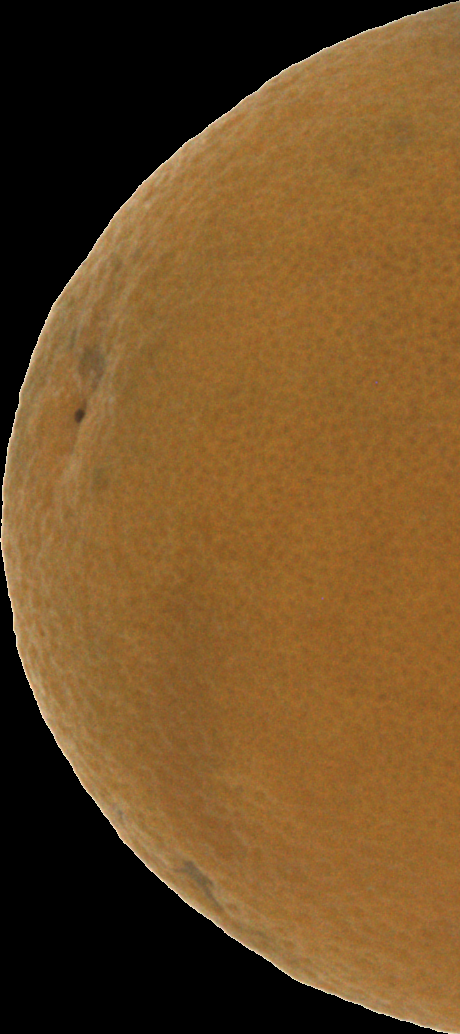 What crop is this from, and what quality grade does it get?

orange, bad
